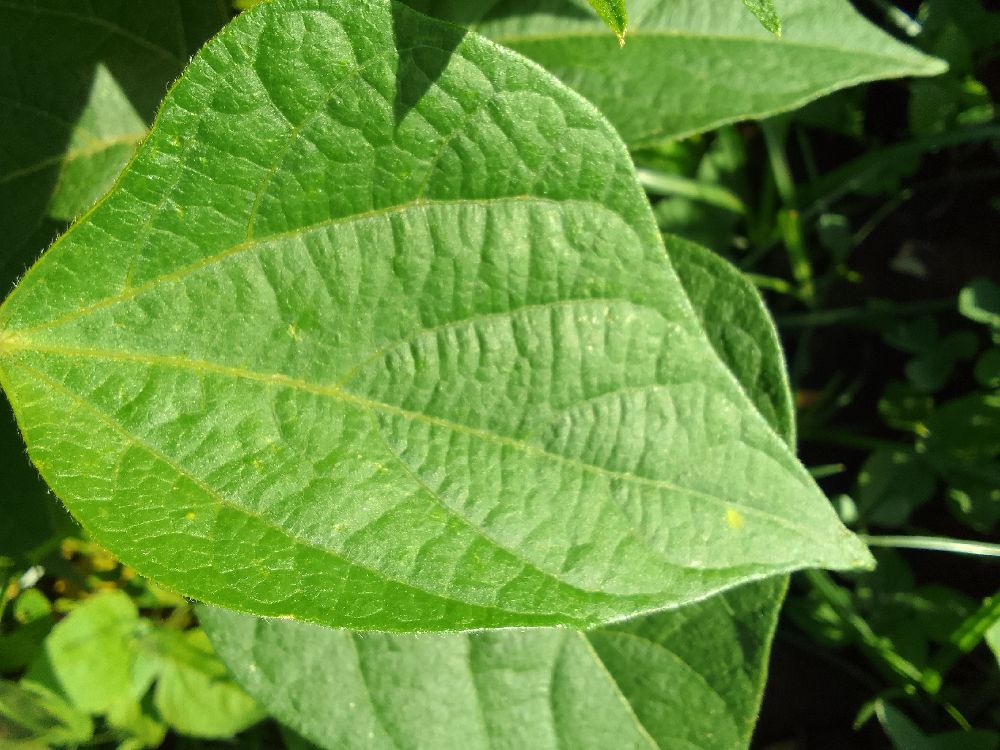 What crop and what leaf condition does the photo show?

common bean, healthy
